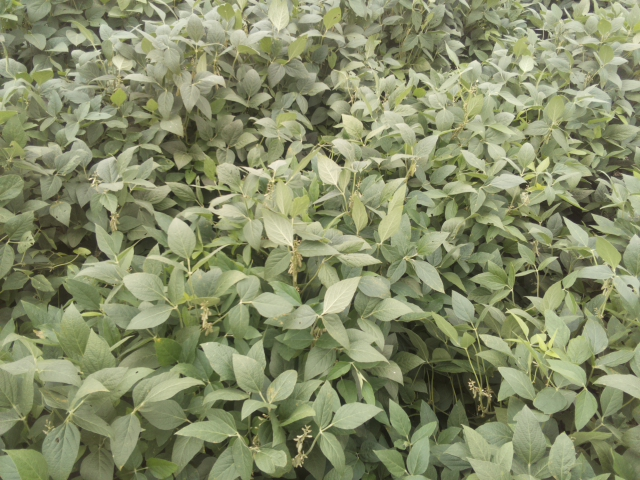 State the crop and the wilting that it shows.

soybean, leaflets folding inward at secondary pulvinus with no turgor loss in leaflets or petioles
